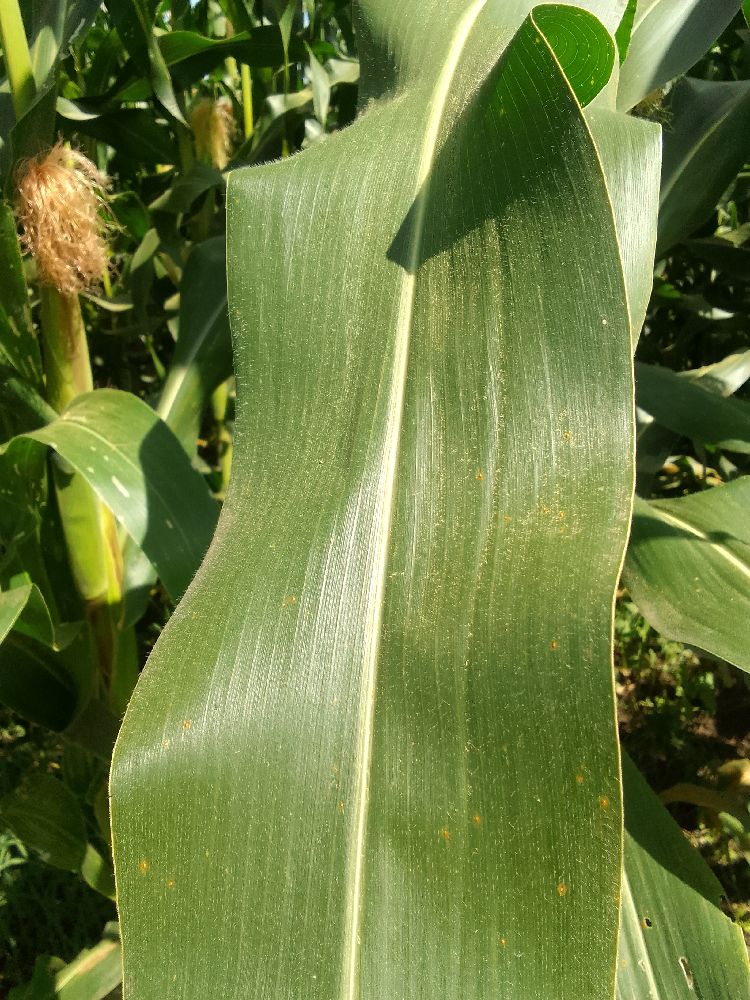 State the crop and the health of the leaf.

maize, healthy
